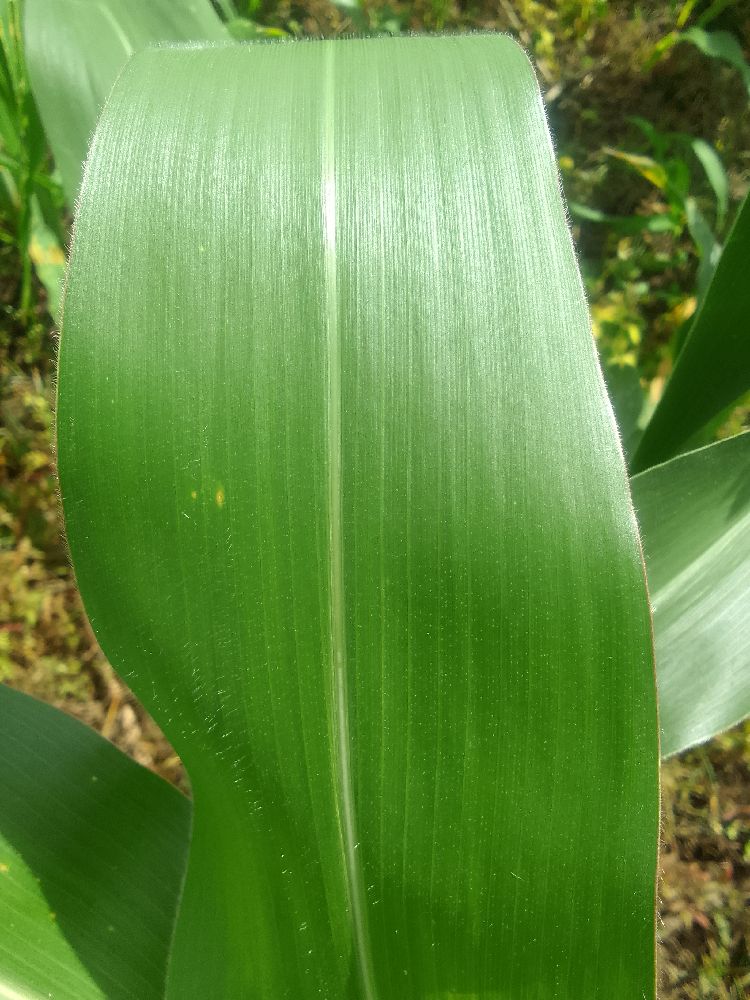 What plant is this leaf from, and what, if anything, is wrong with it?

maize, healthy
